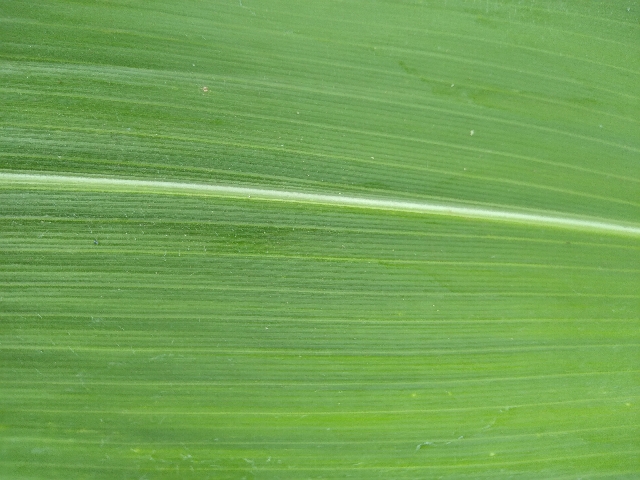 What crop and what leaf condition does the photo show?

maize, healthy
